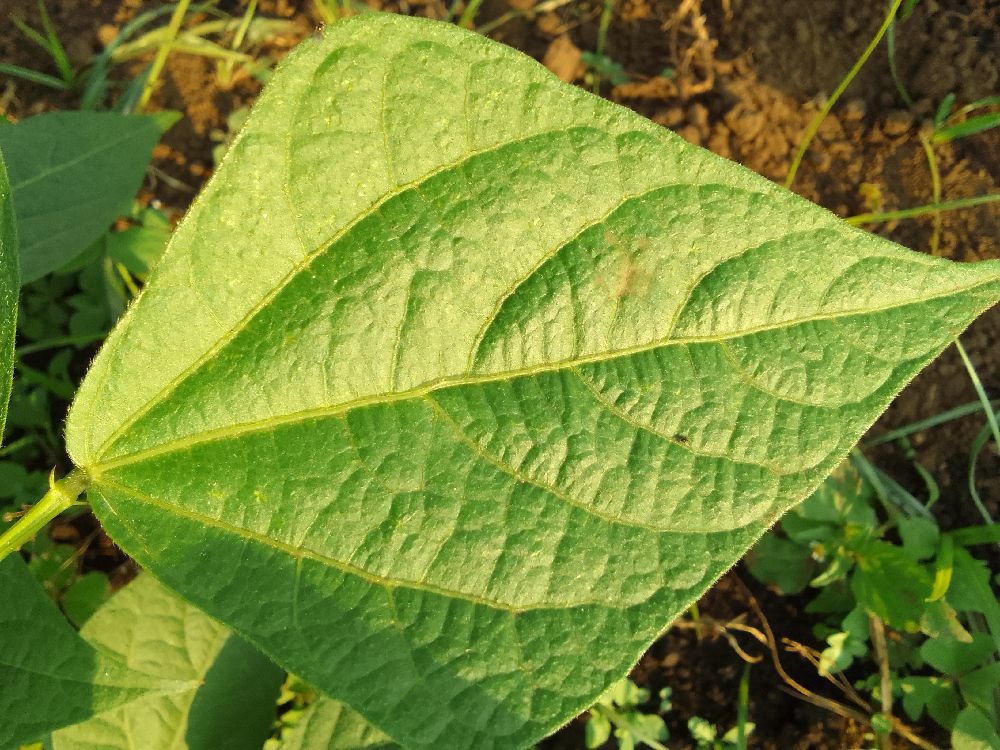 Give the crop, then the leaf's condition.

common bean, healthy
